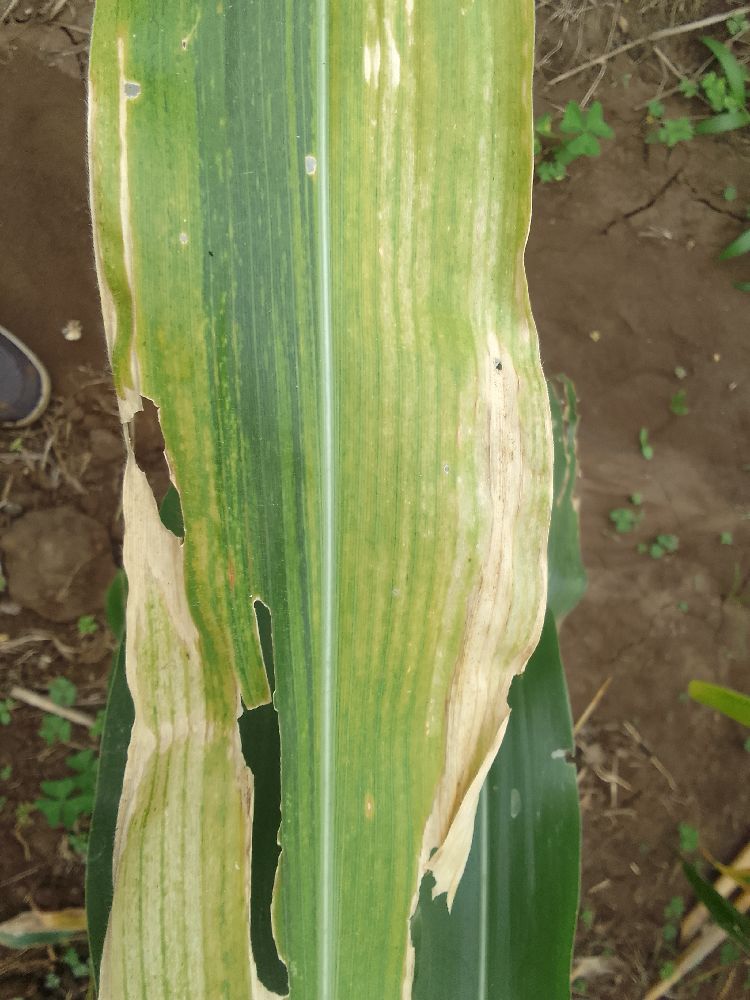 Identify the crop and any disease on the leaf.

maize, maize lethal necrosis
